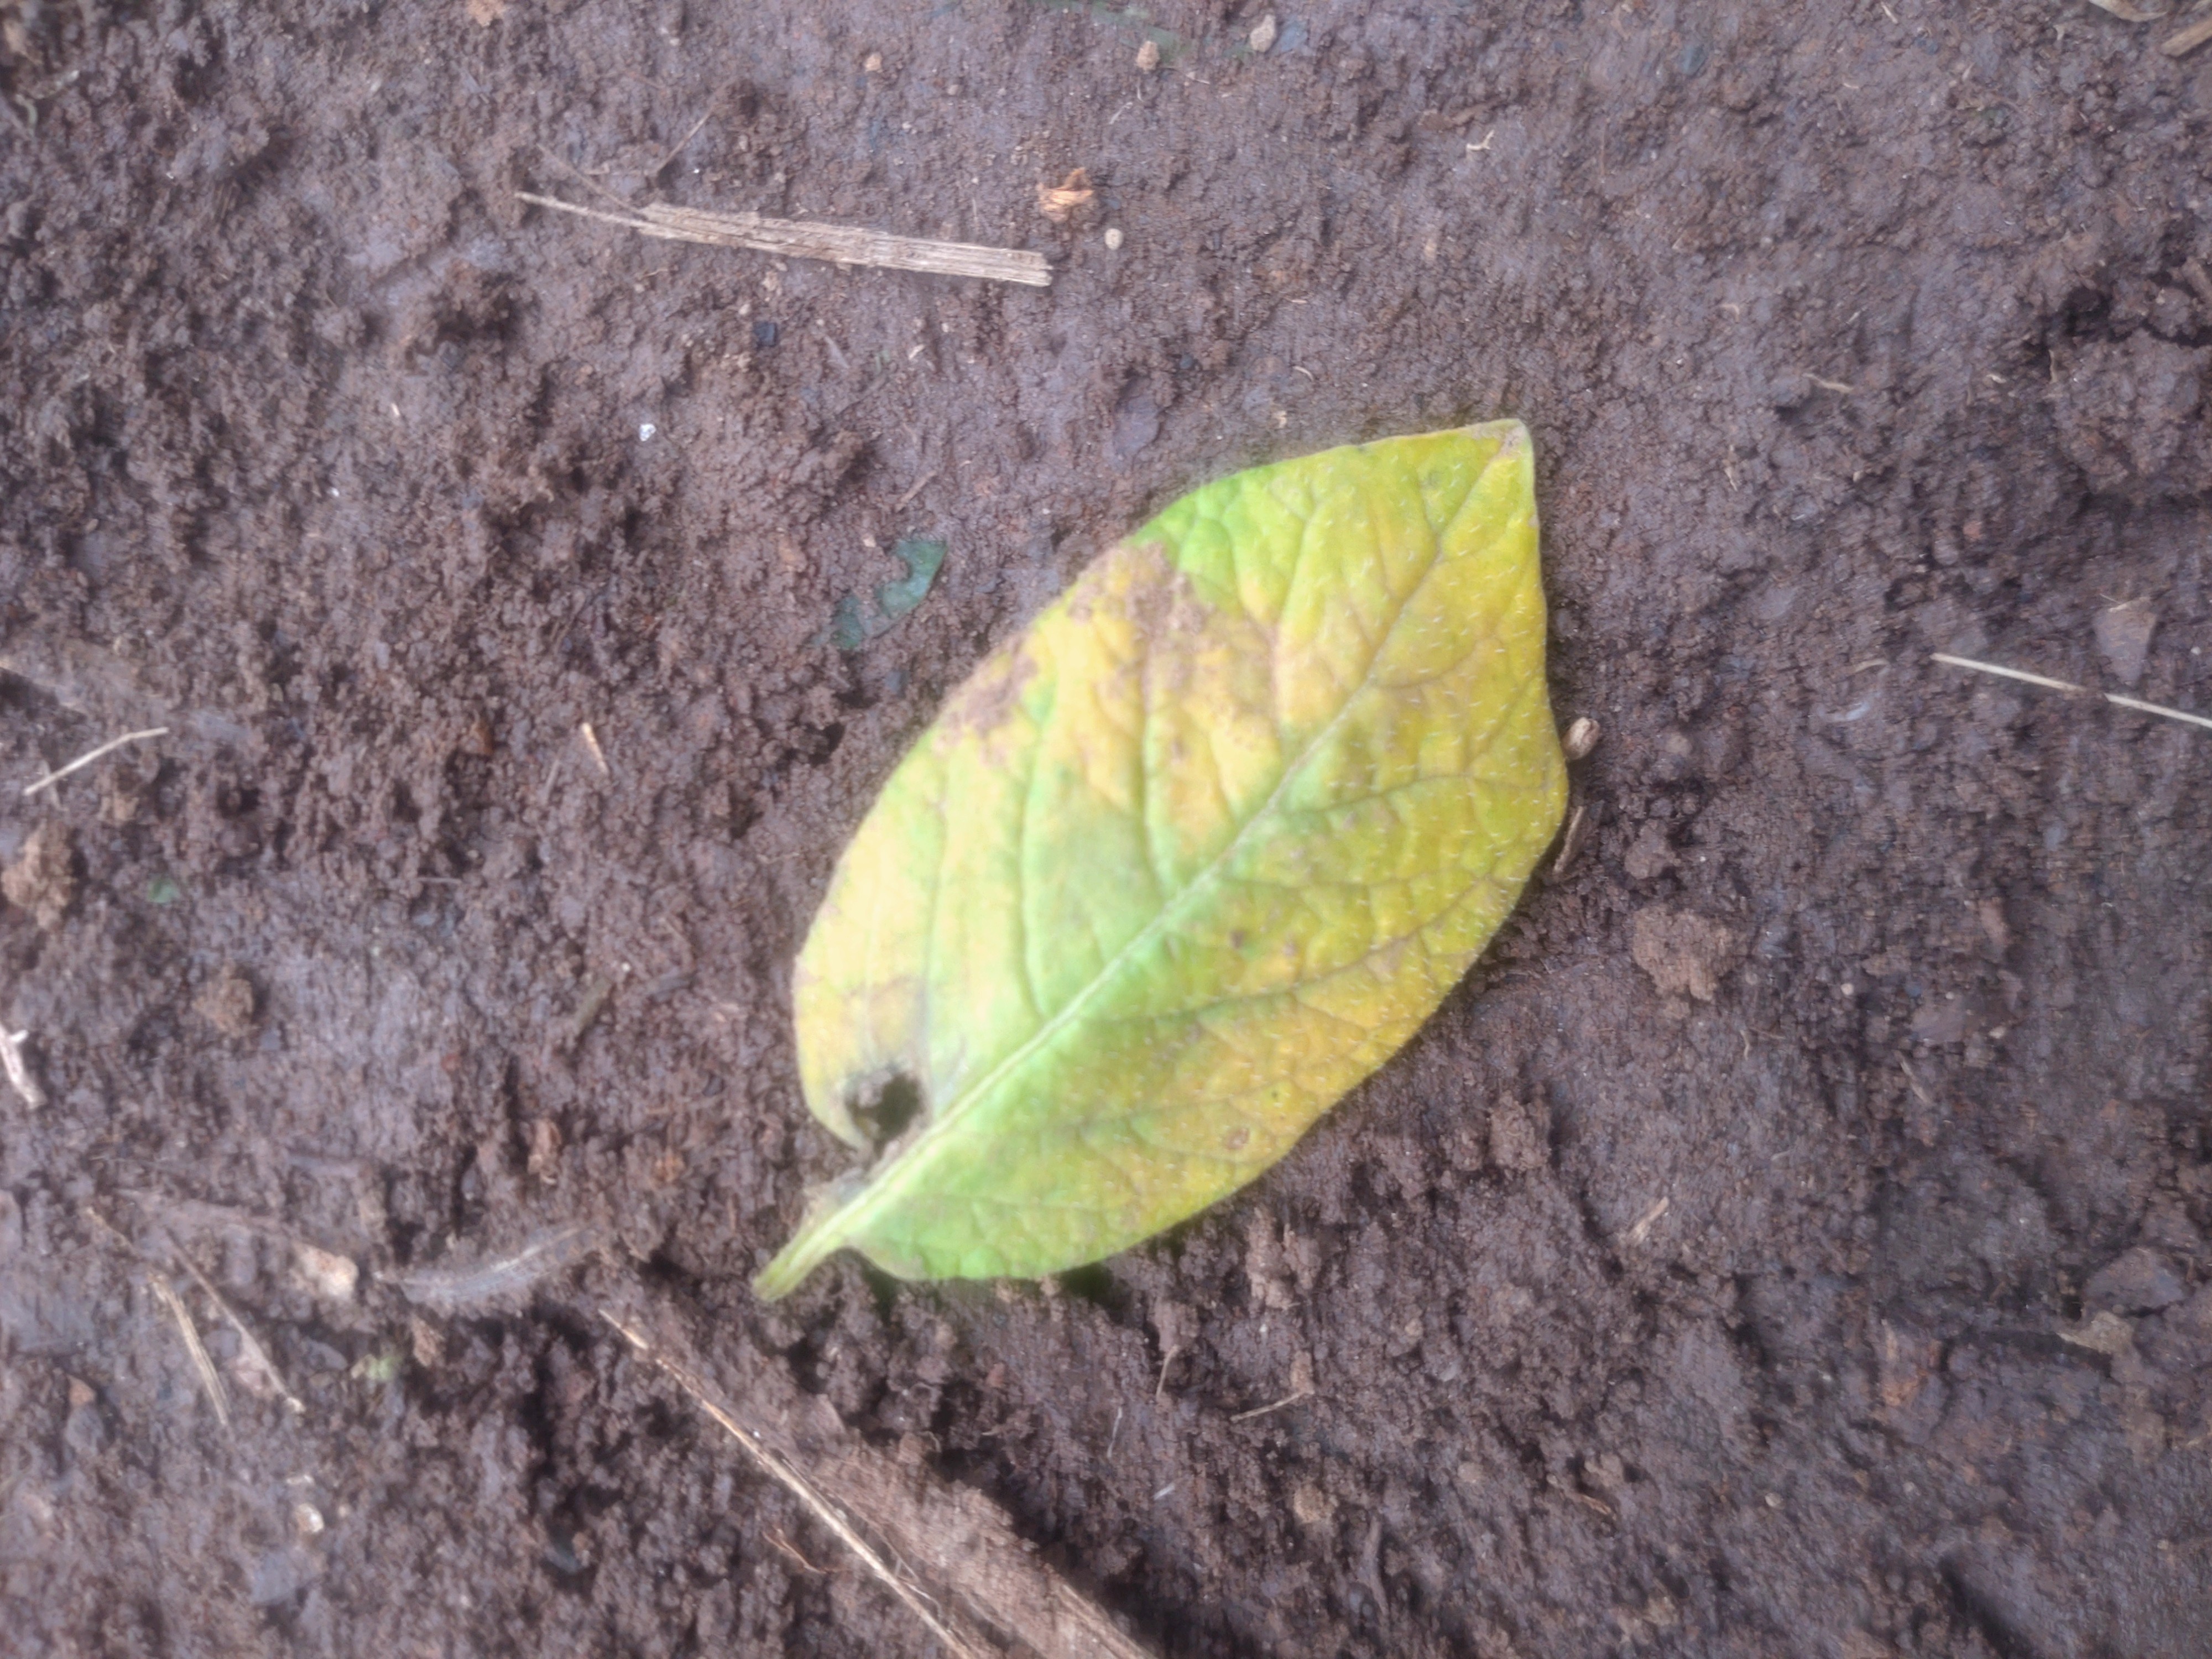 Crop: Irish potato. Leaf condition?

late blight
